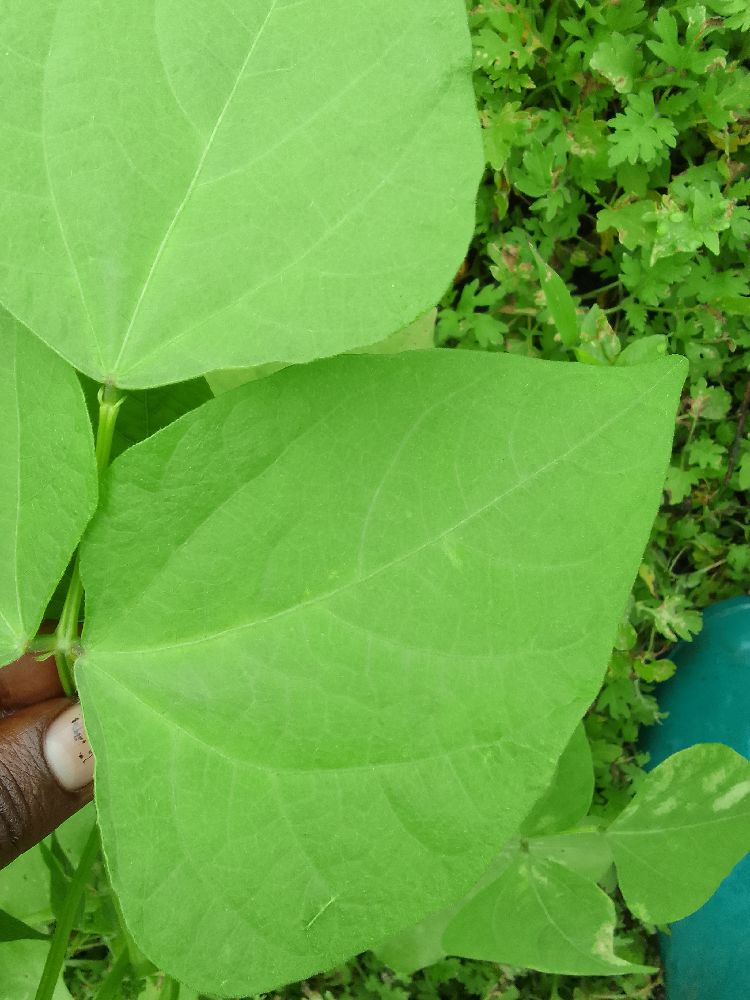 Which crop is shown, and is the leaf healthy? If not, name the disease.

common bean, healthy
